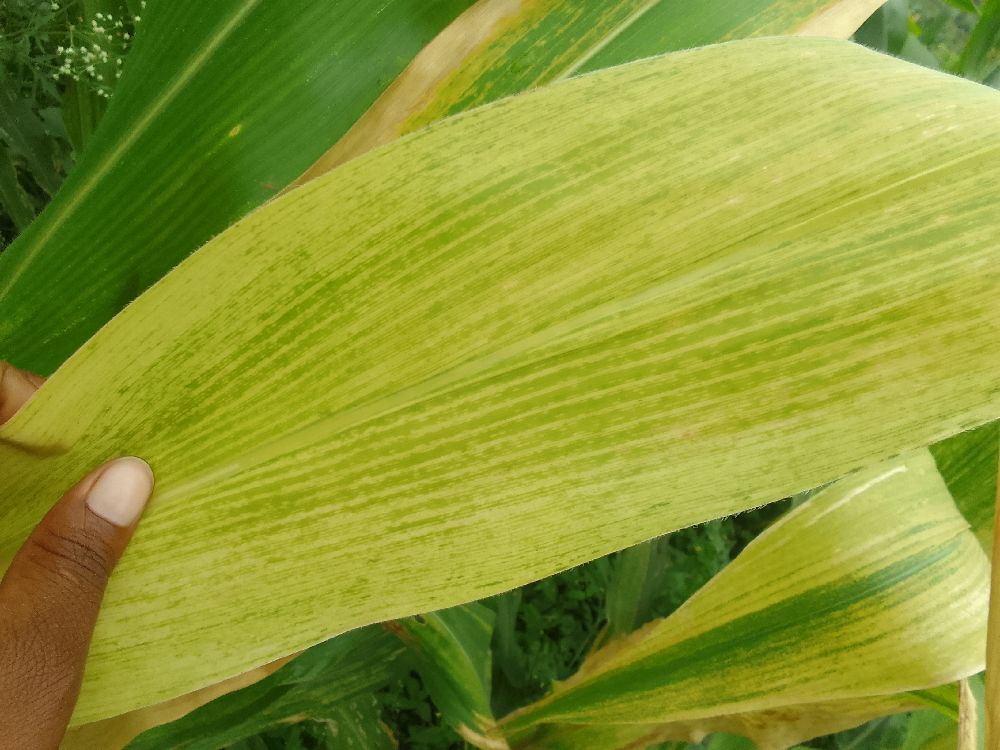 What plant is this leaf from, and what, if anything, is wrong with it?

maize, maize lethal necrosis
